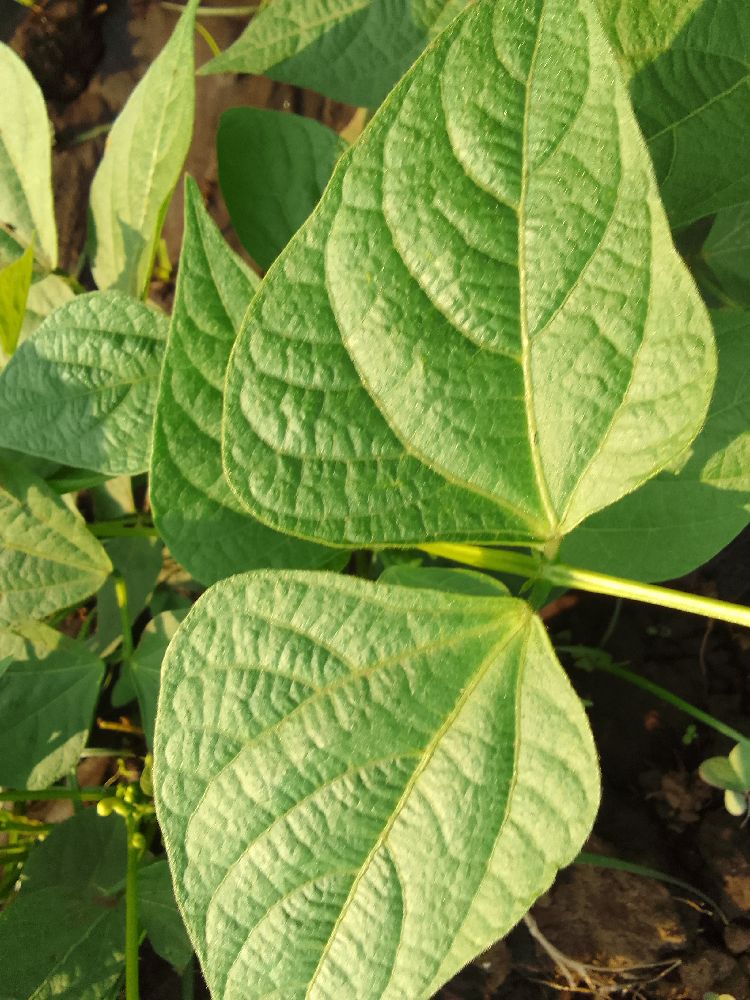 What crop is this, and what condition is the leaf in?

common bean, healthy
